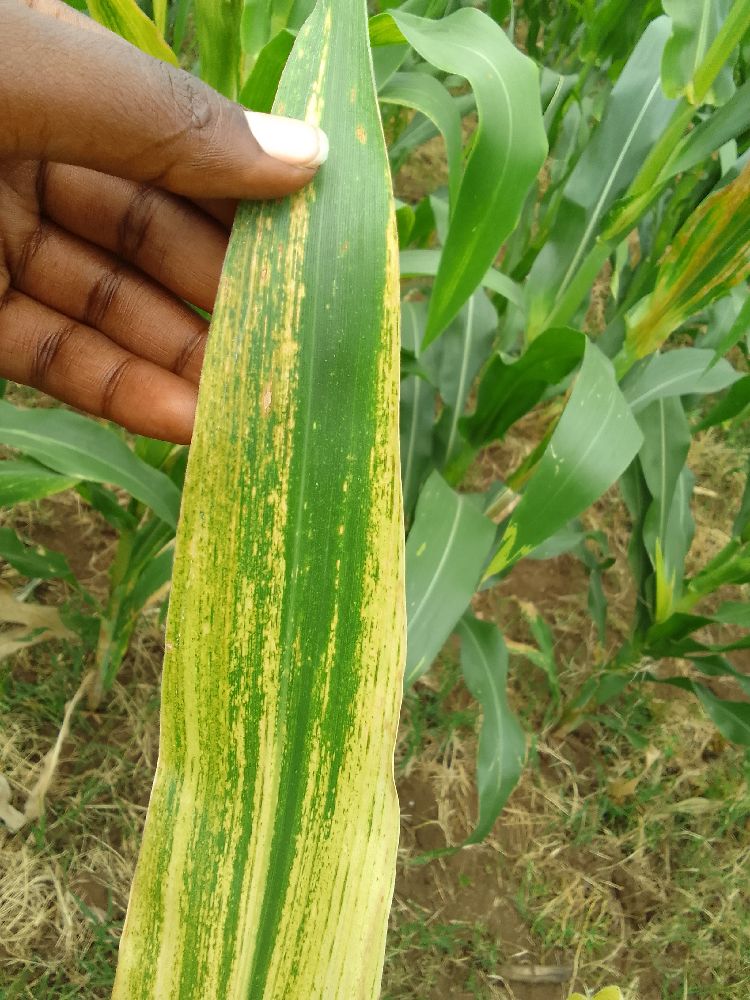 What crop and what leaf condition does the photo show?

maize, maize lethal necrosis
